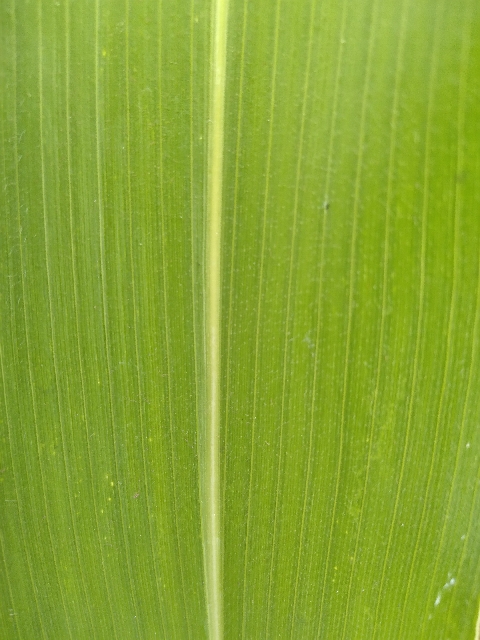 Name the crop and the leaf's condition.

maize, healthy
